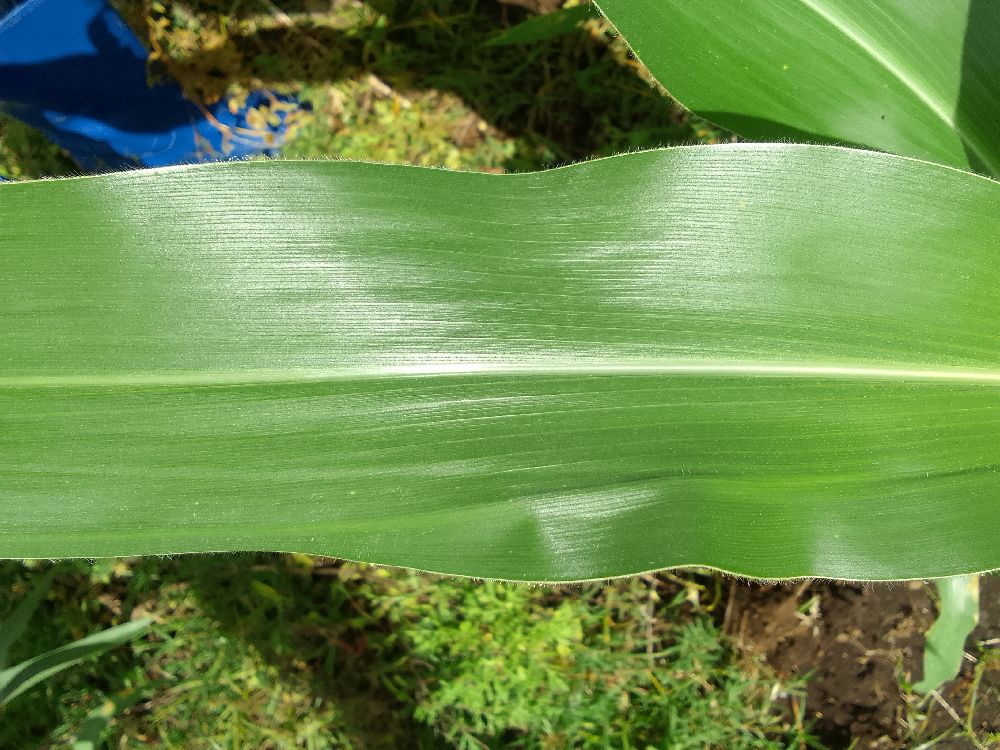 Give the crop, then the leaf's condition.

maize, healthy
